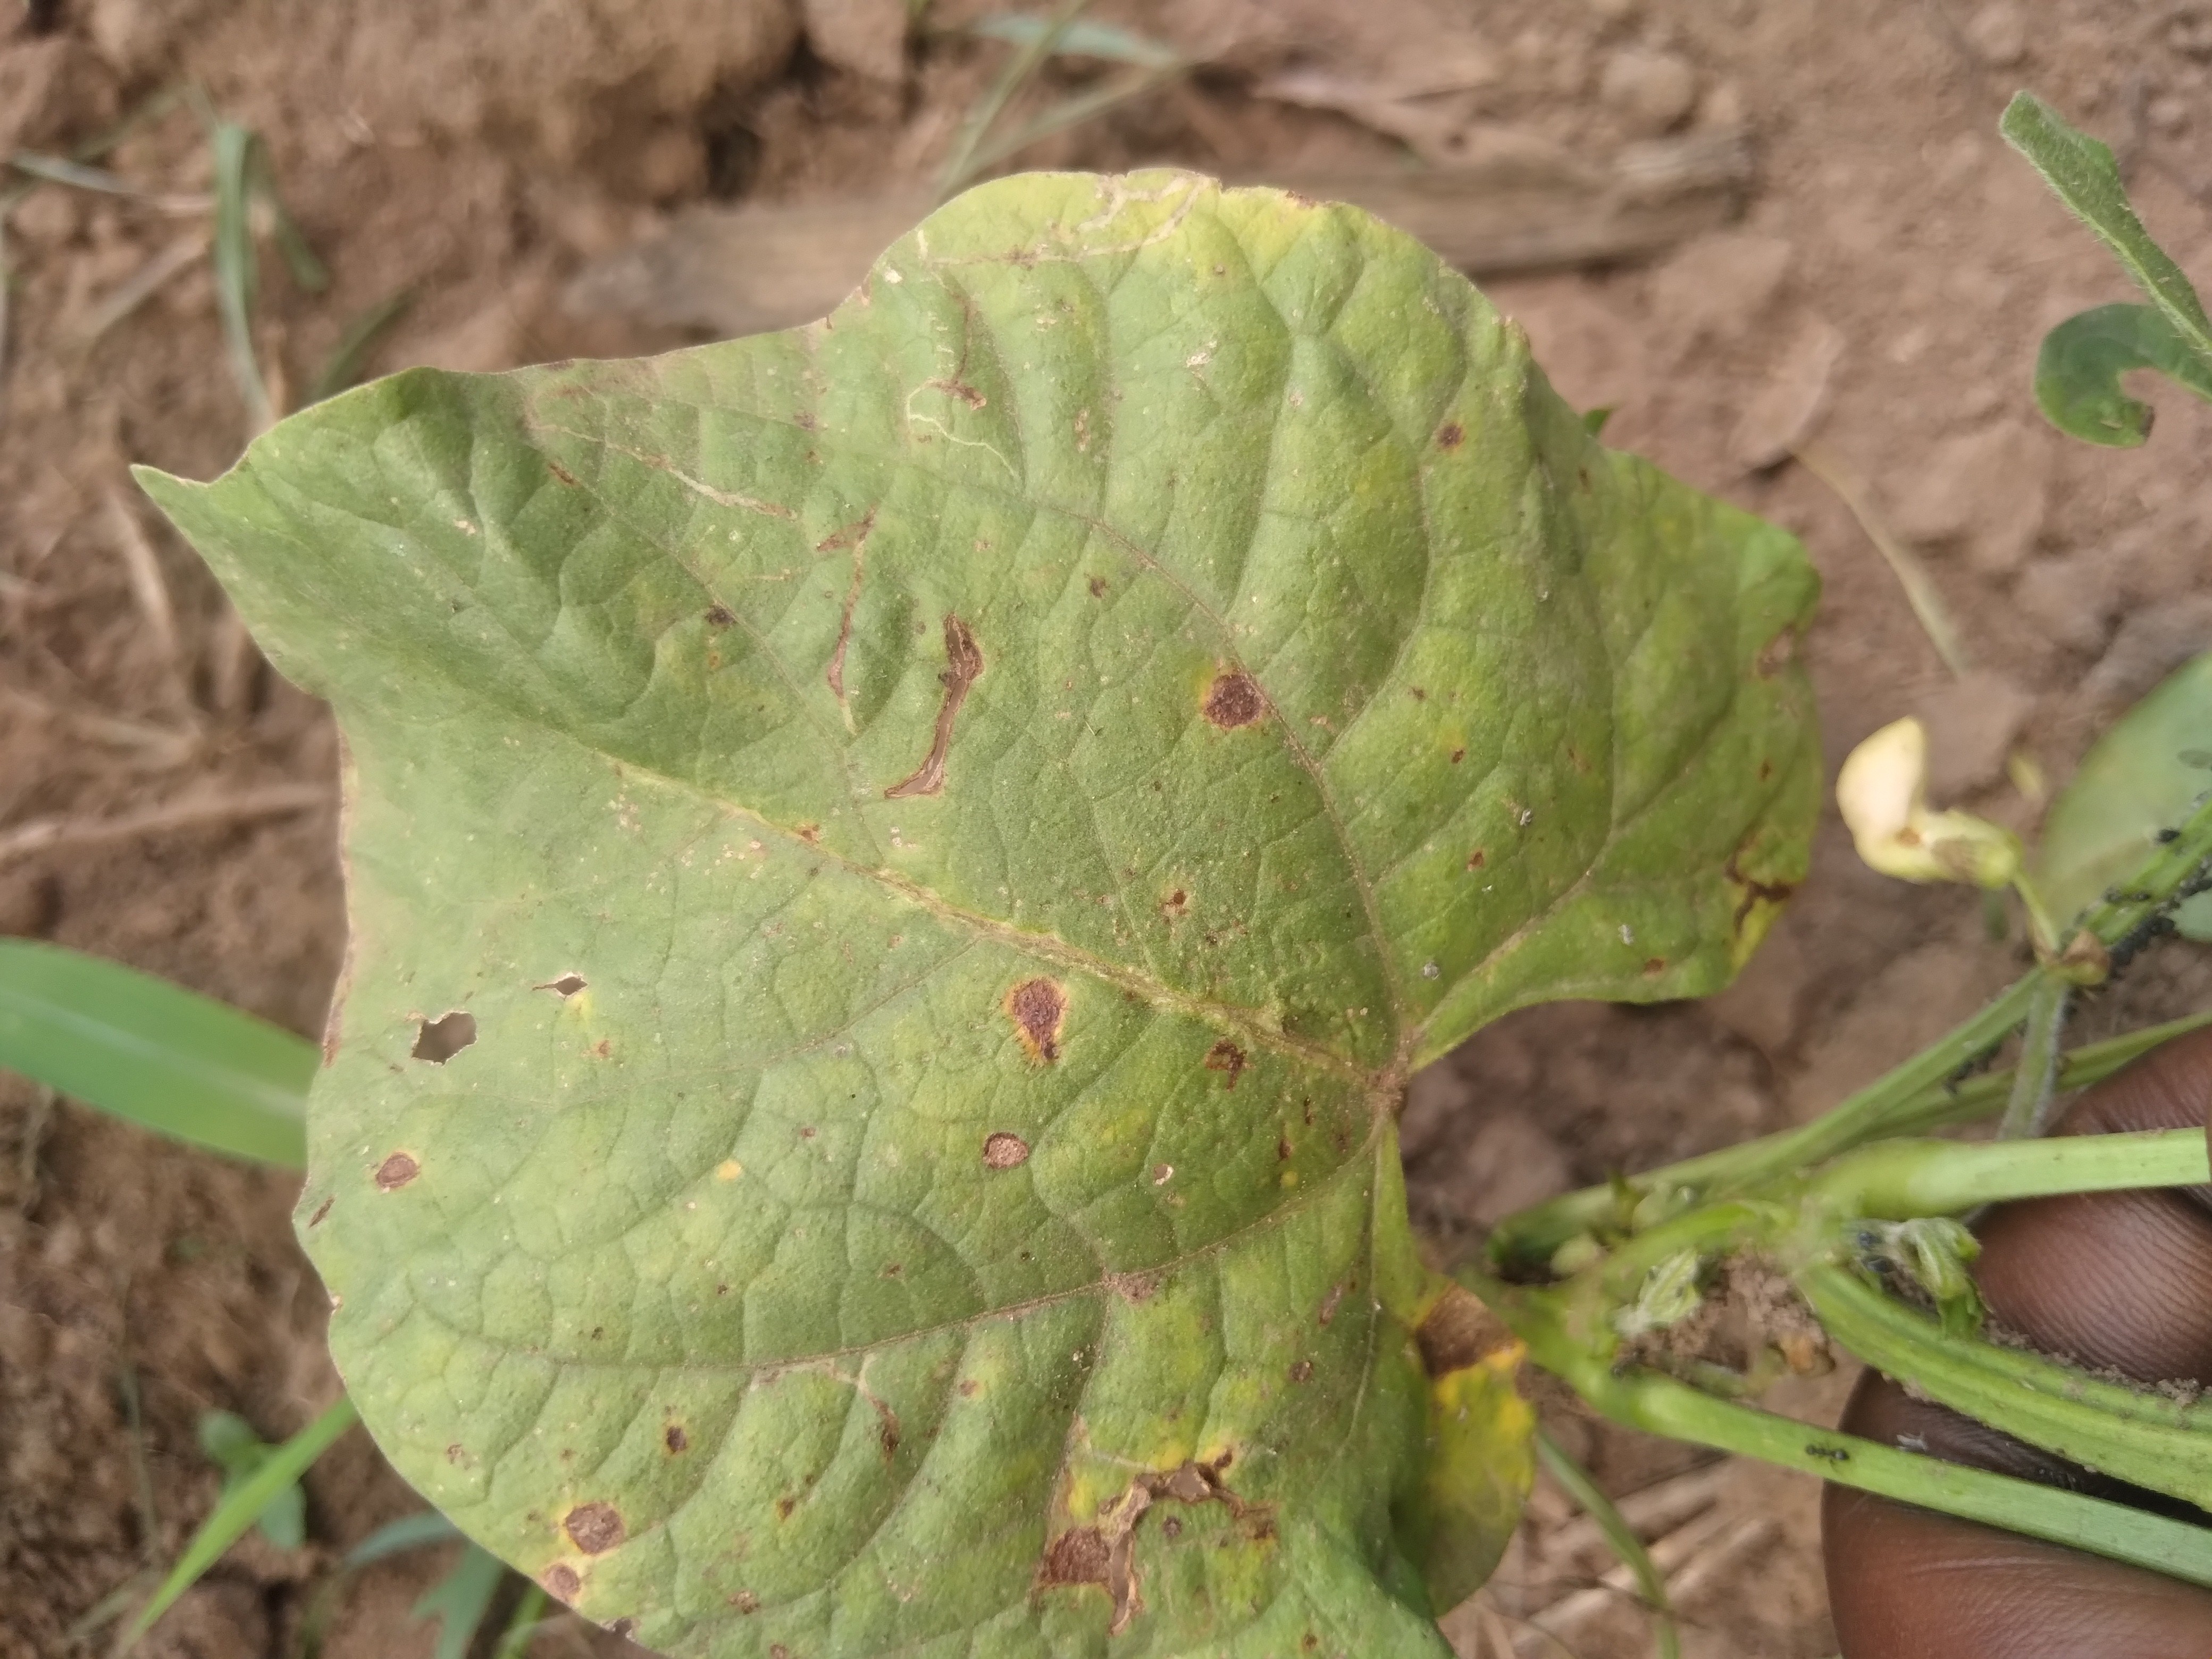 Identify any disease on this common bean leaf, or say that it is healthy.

rust
